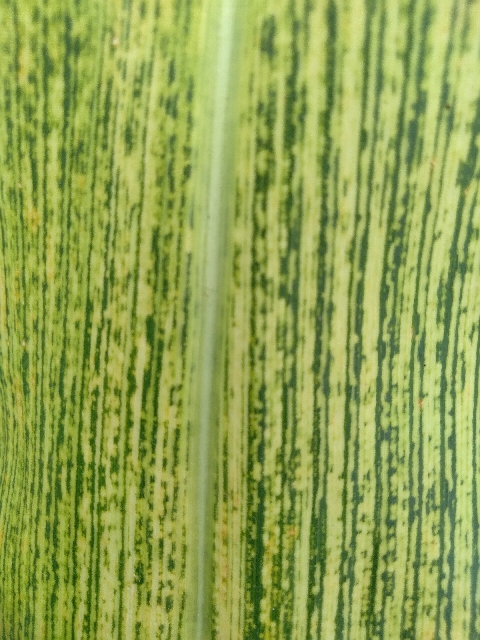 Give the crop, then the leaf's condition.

maize, maize streak virus
